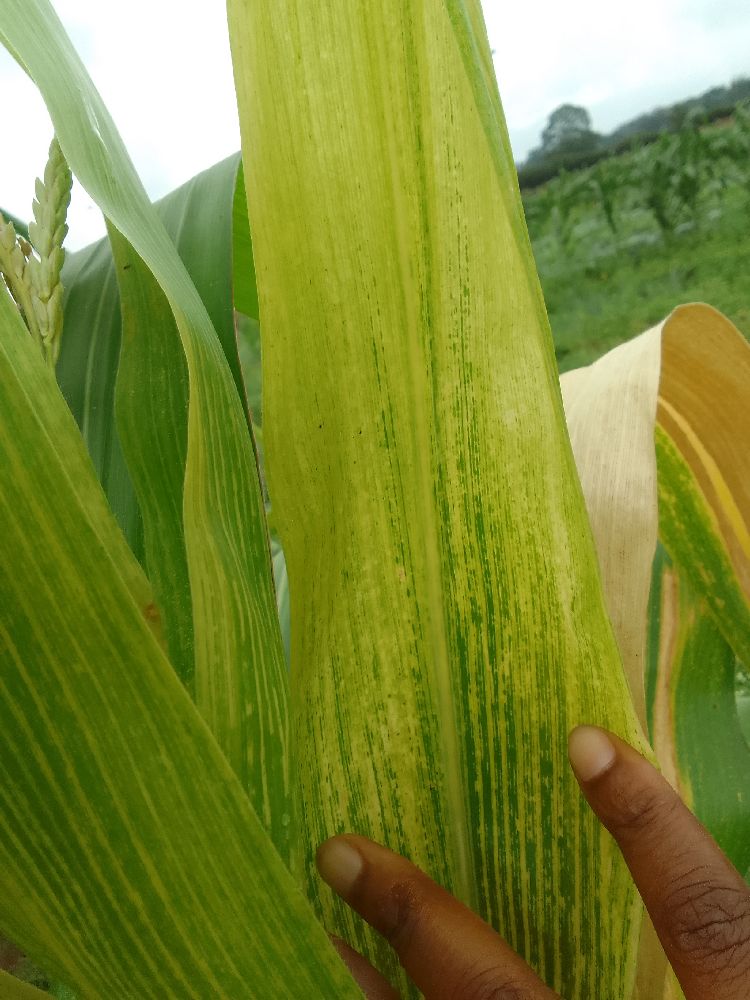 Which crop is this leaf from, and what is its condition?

maize, maize lethal necrosis
